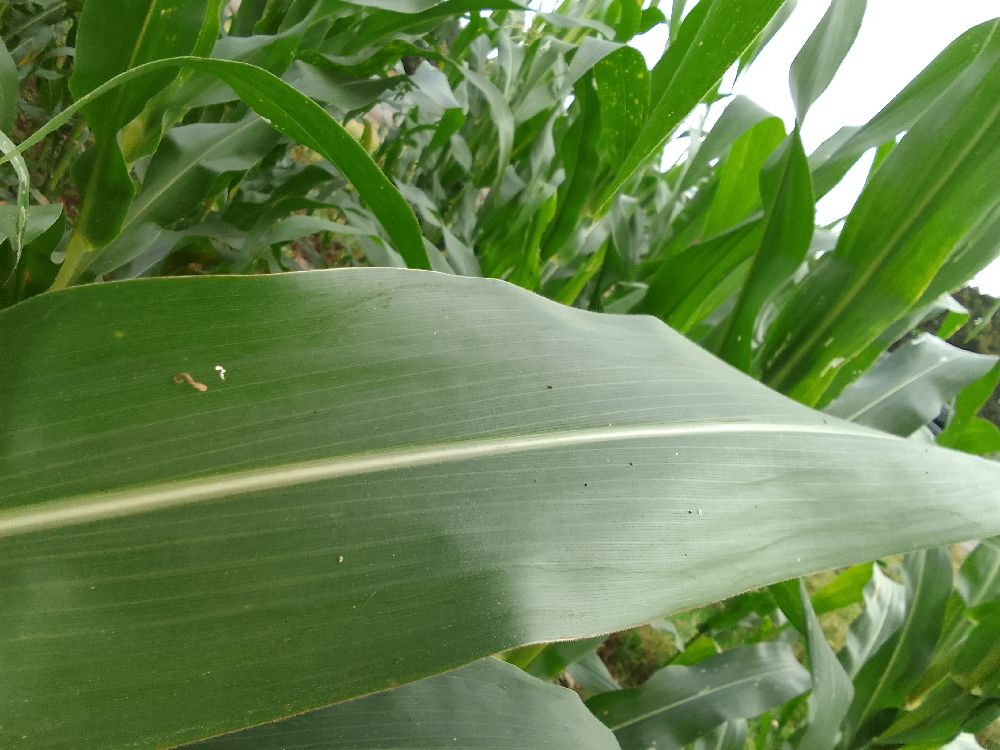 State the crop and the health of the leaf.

maize, healthy
